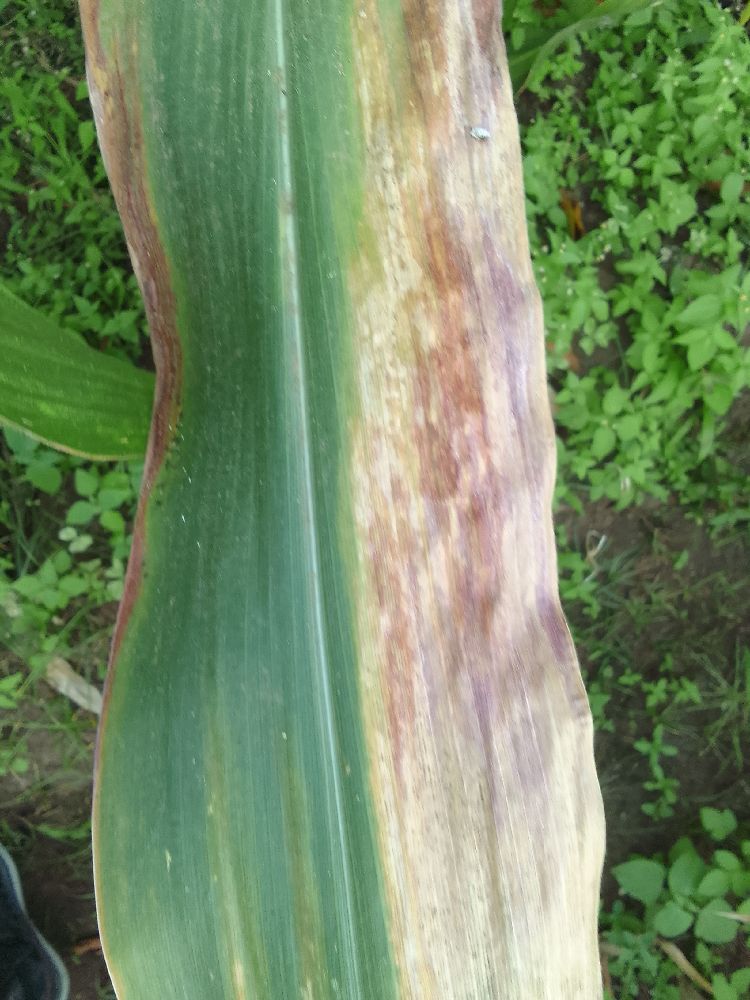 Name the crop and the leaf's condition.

maize, maize lethal necrosis
